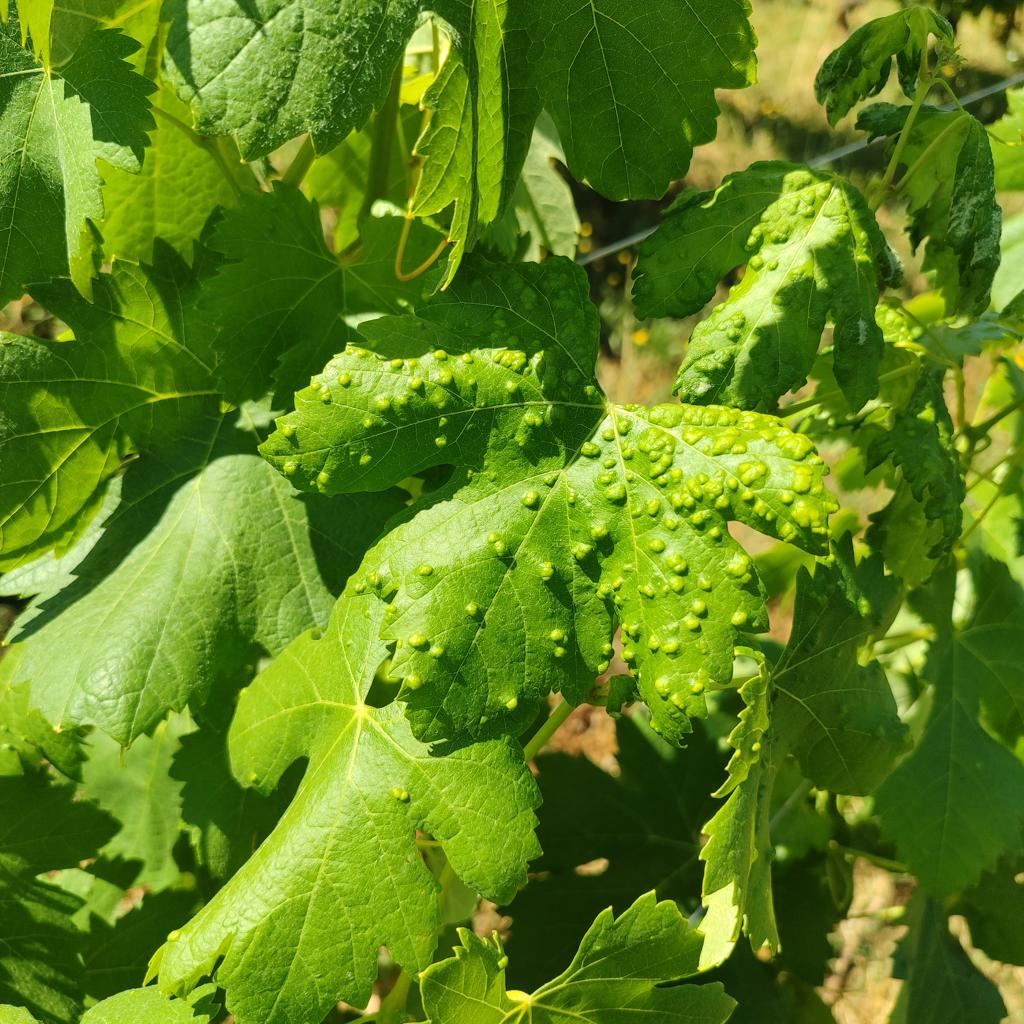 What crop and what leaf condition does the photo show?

grapevine, erineum mite
